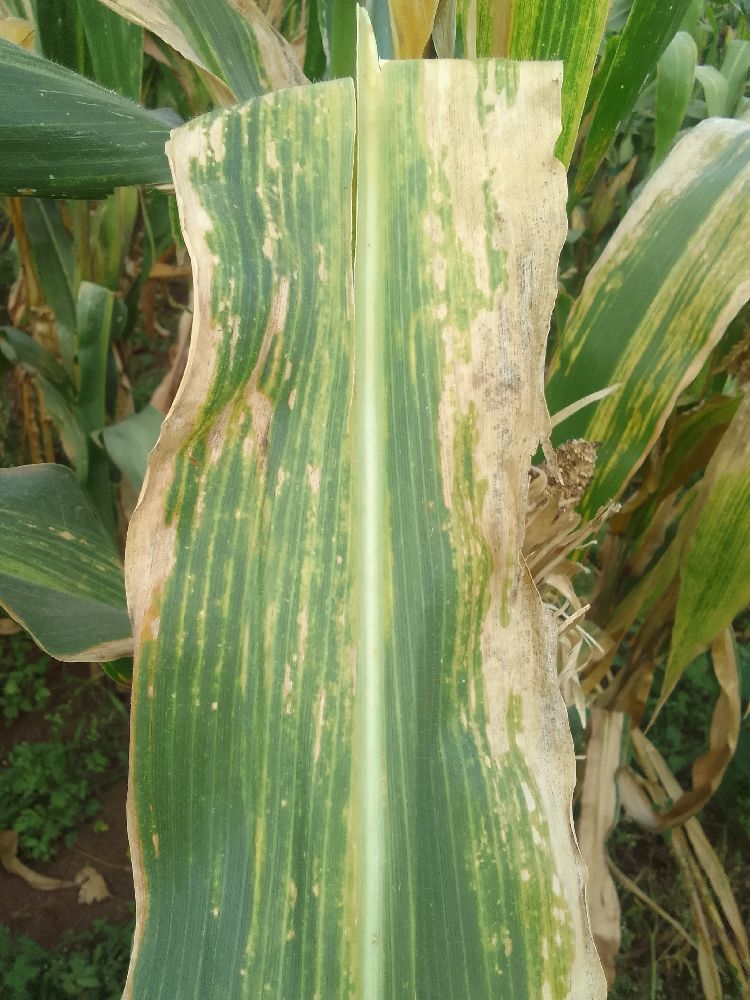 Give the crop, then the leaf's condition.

maize, maize lethal necrosis
